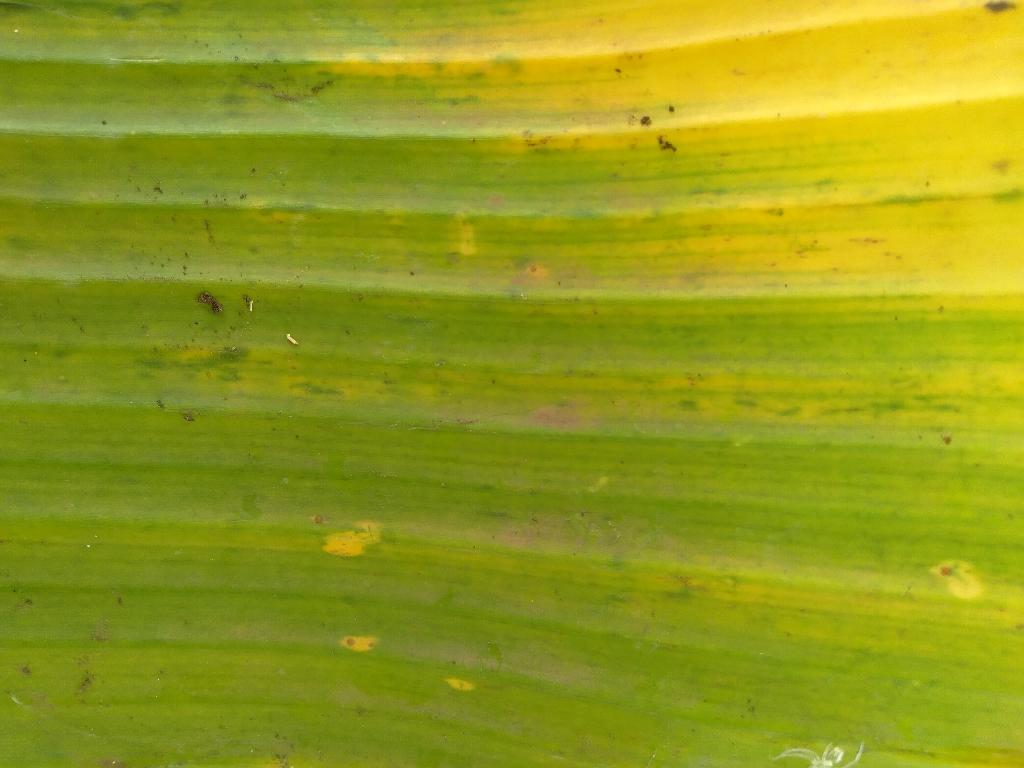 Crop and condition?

banana, fusarium wilt race 1
